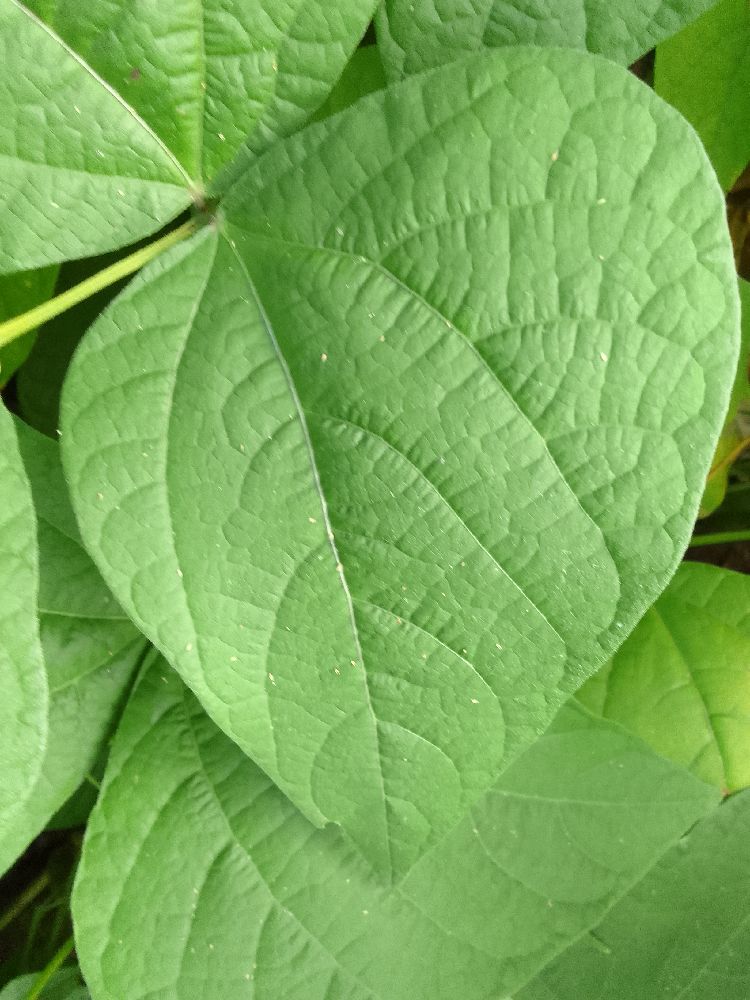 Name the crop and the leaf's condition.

common bean, healthy
